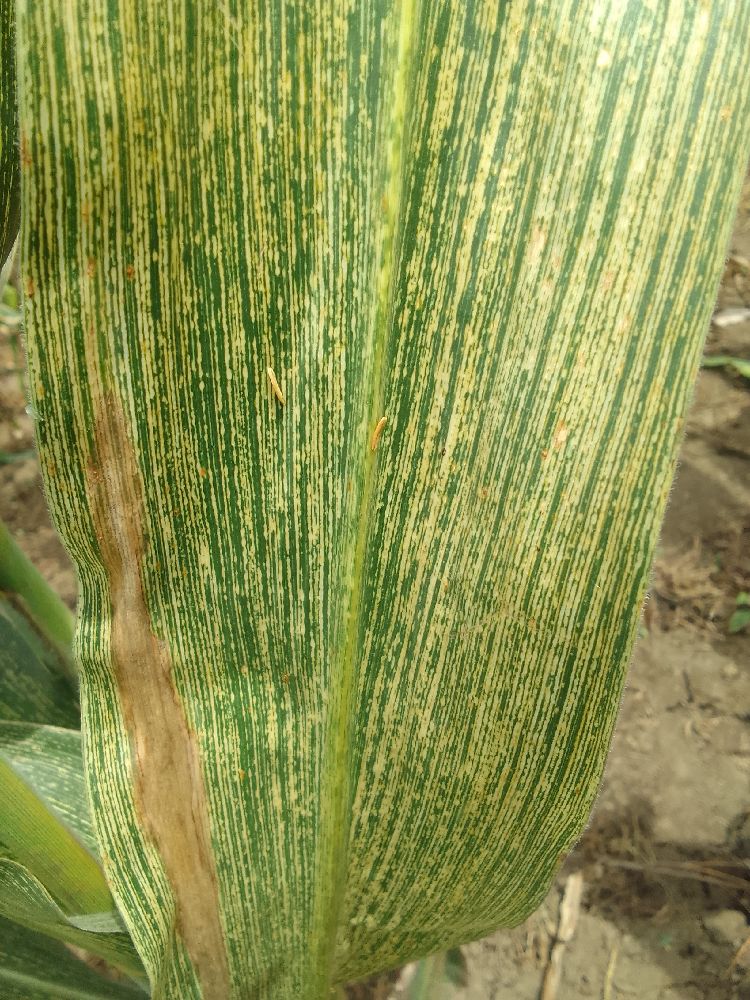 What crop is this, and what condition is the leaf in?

maize, maize streak virus
